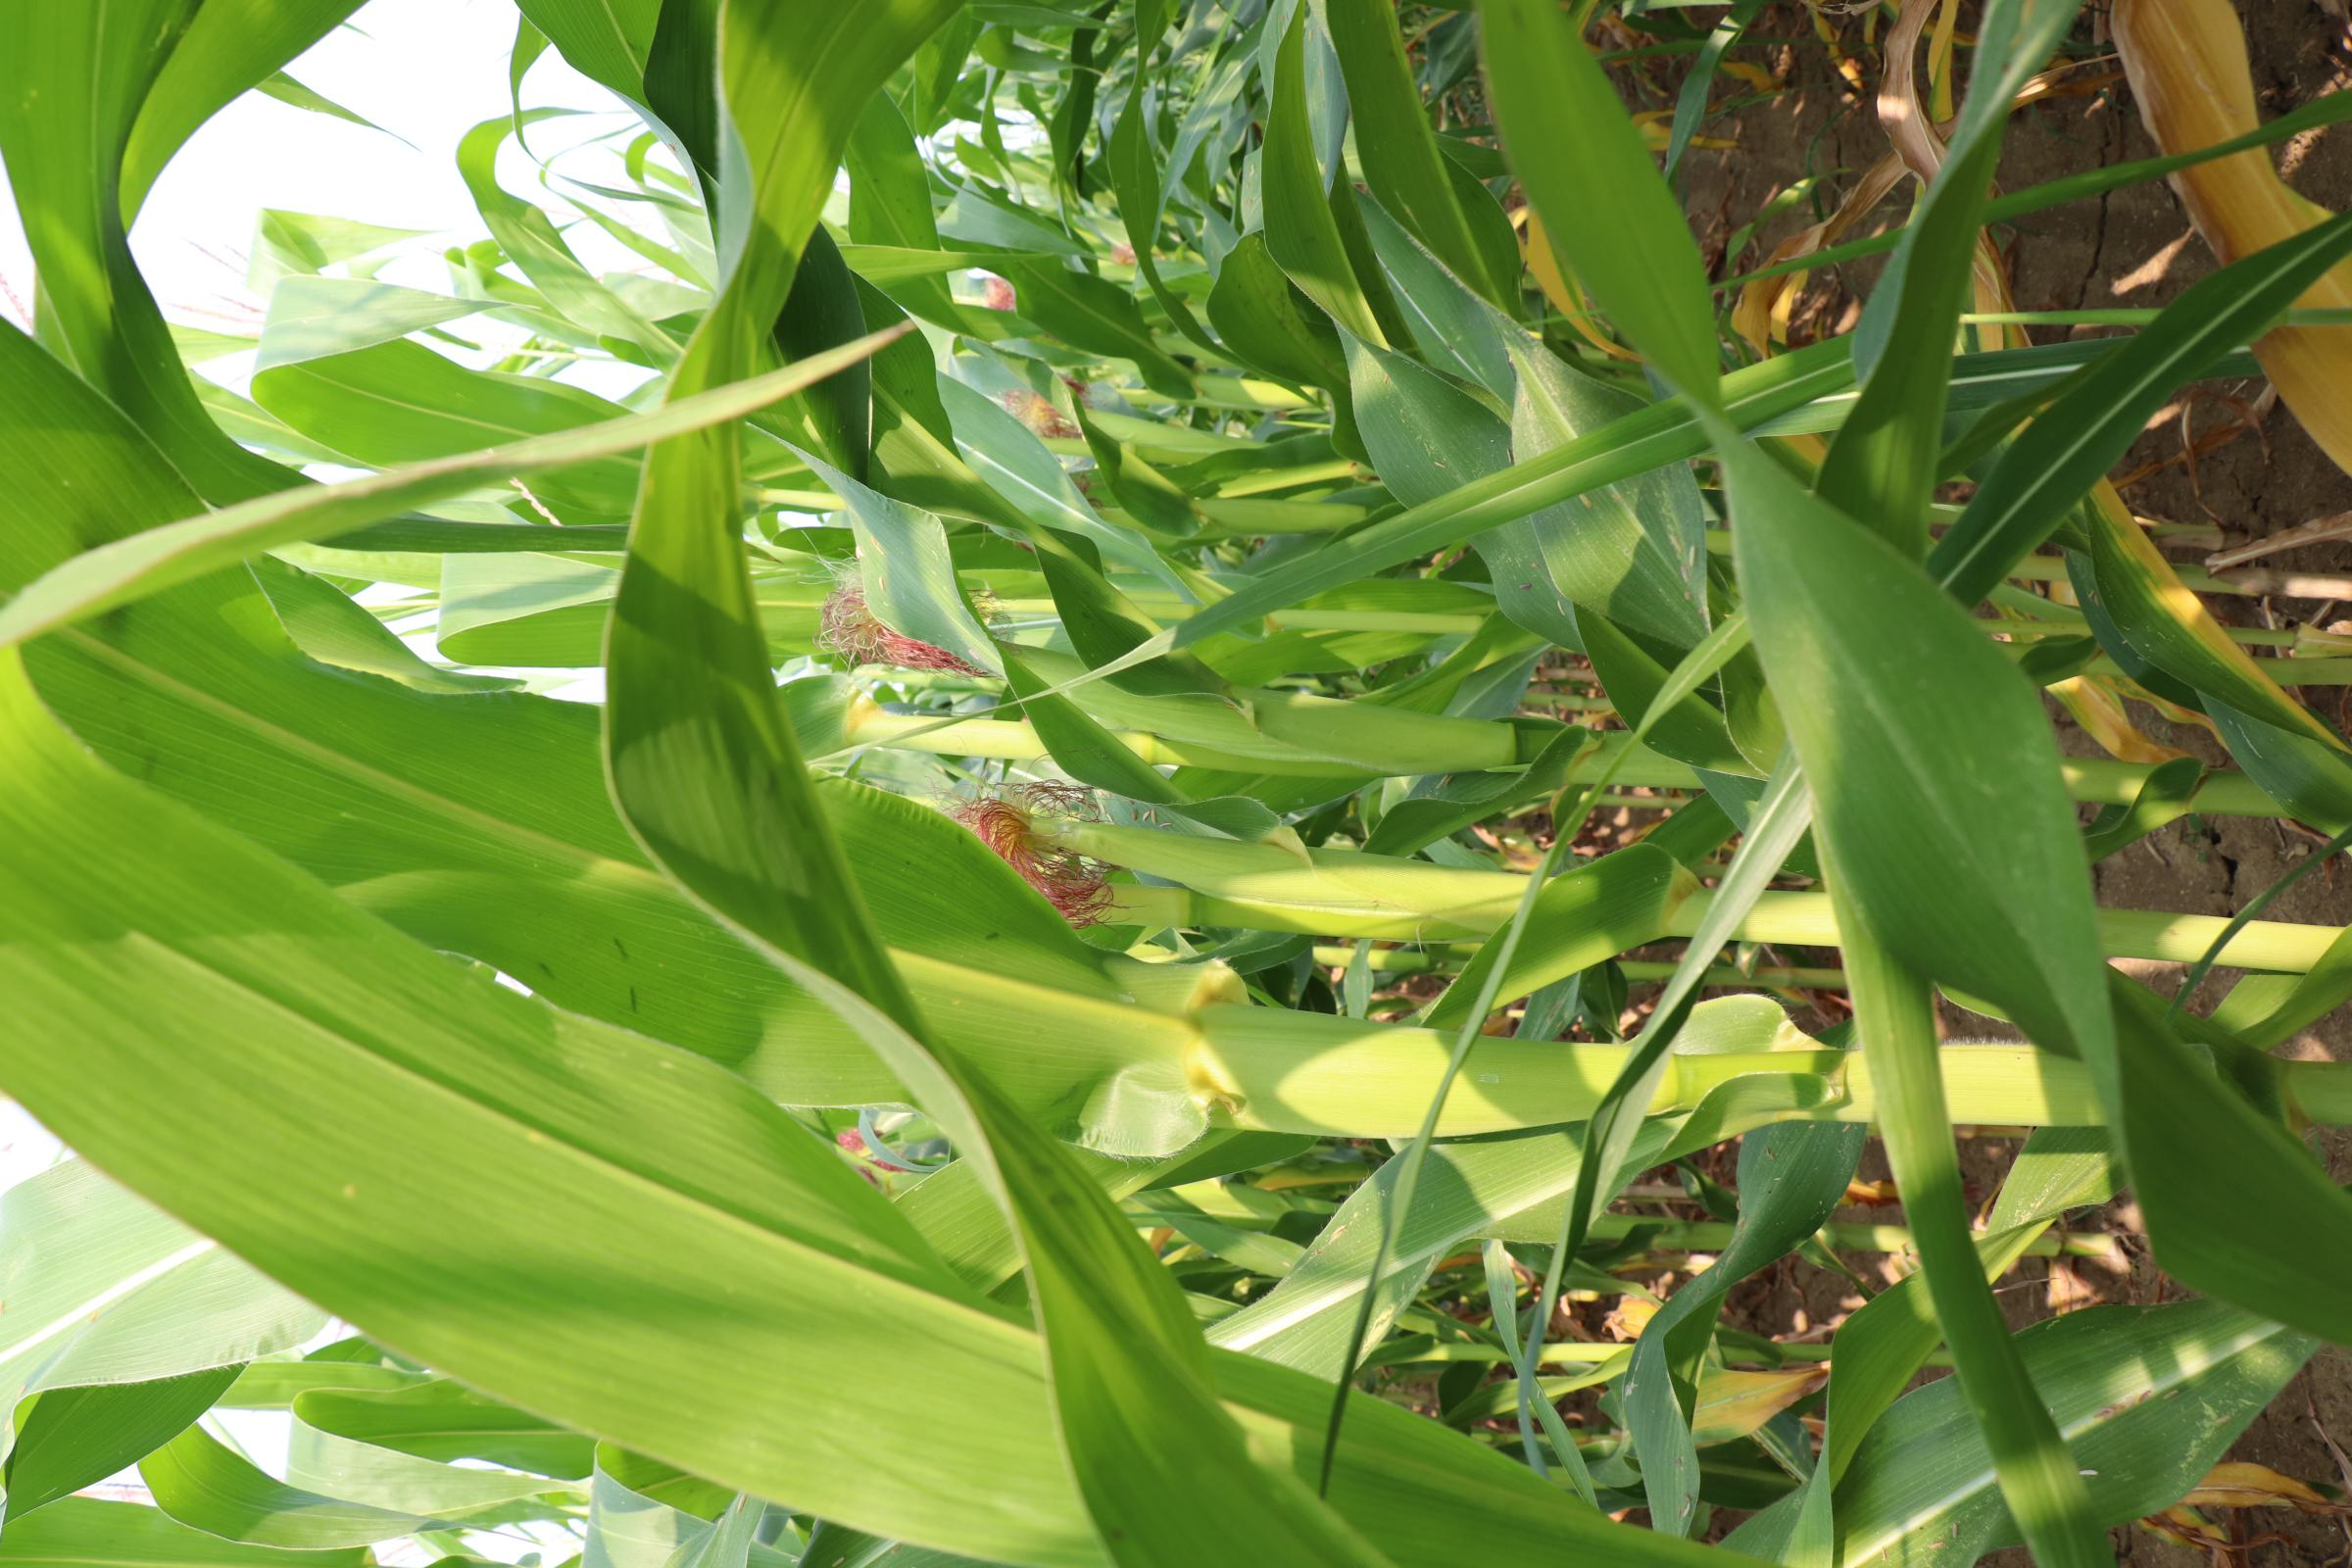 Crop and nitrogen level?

maize, no added nitrogen
